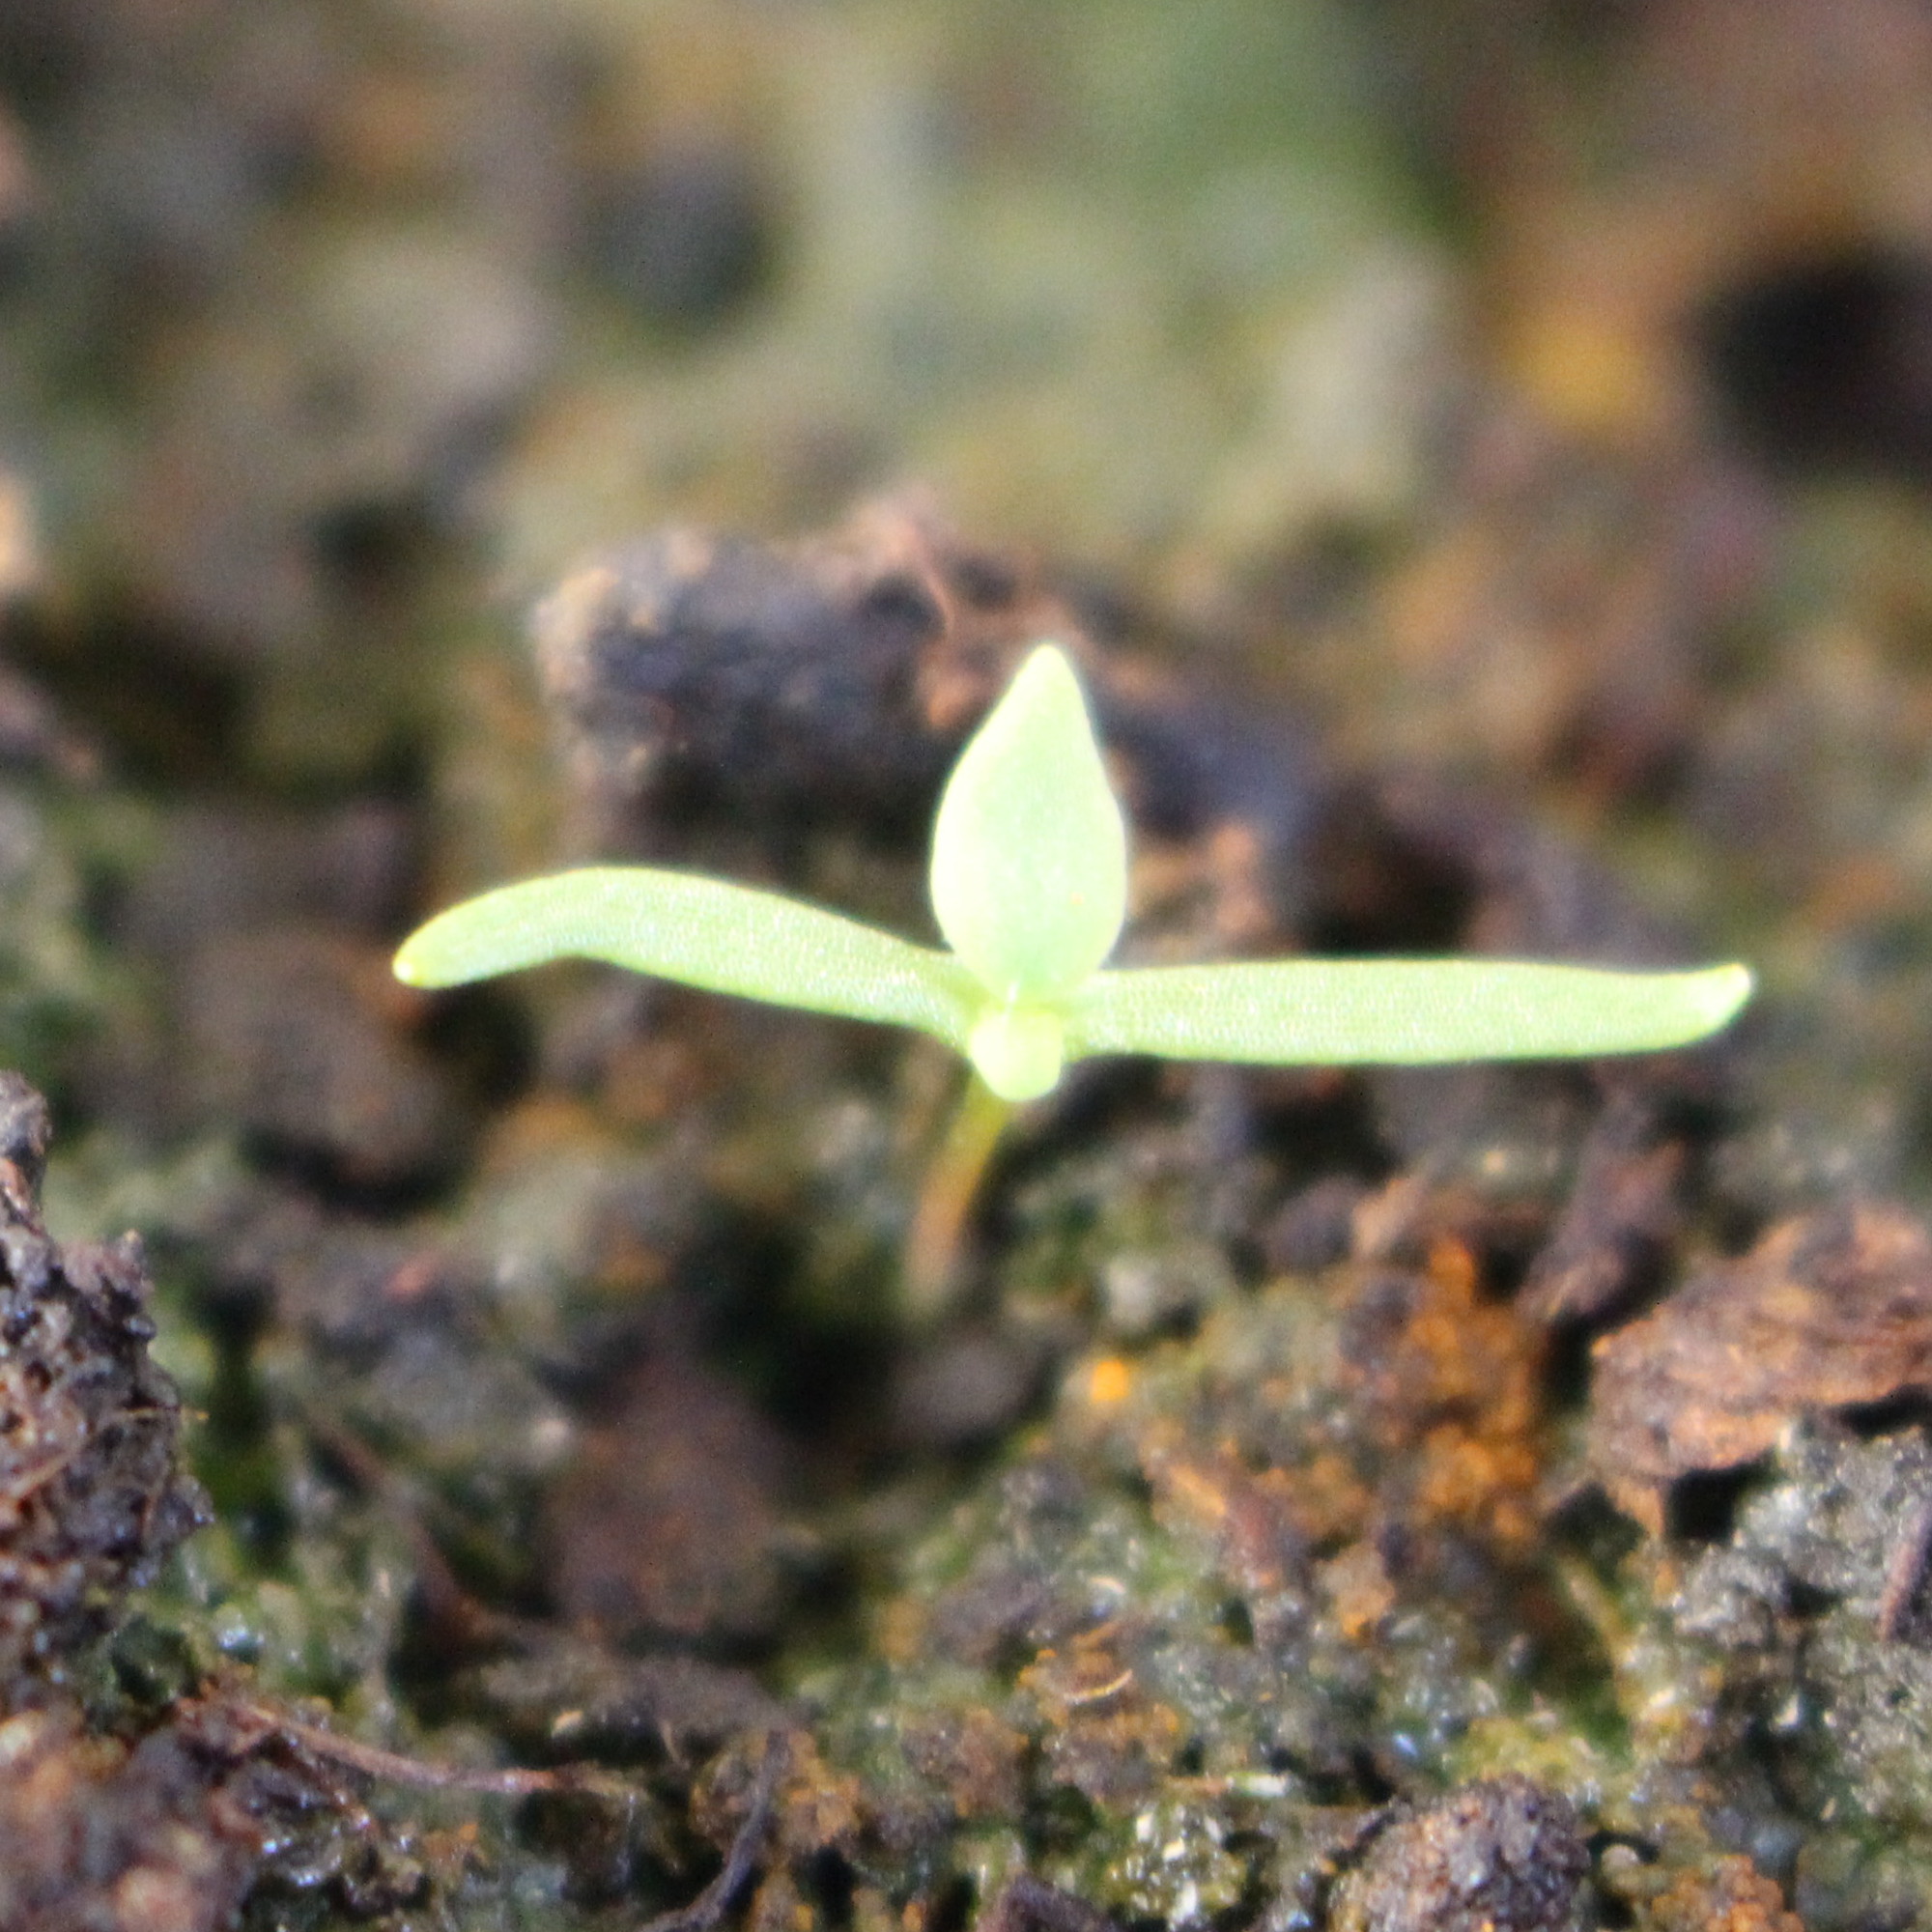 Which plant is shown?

Papaver rhoeas
